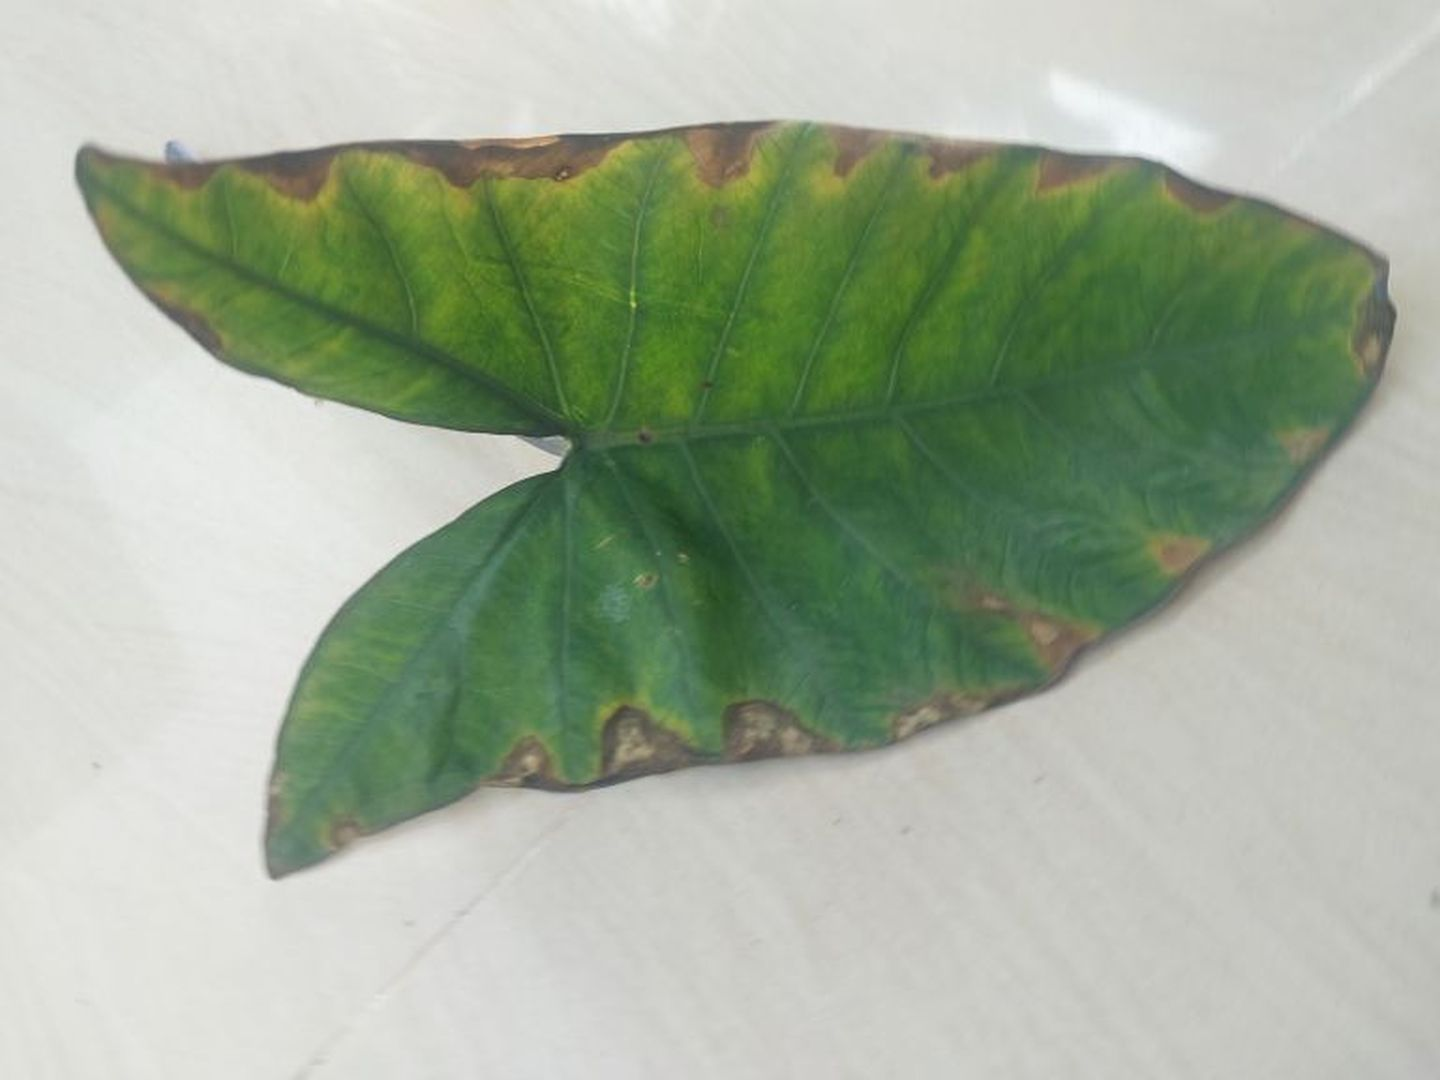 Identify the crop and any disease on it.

taro, leaf blight
